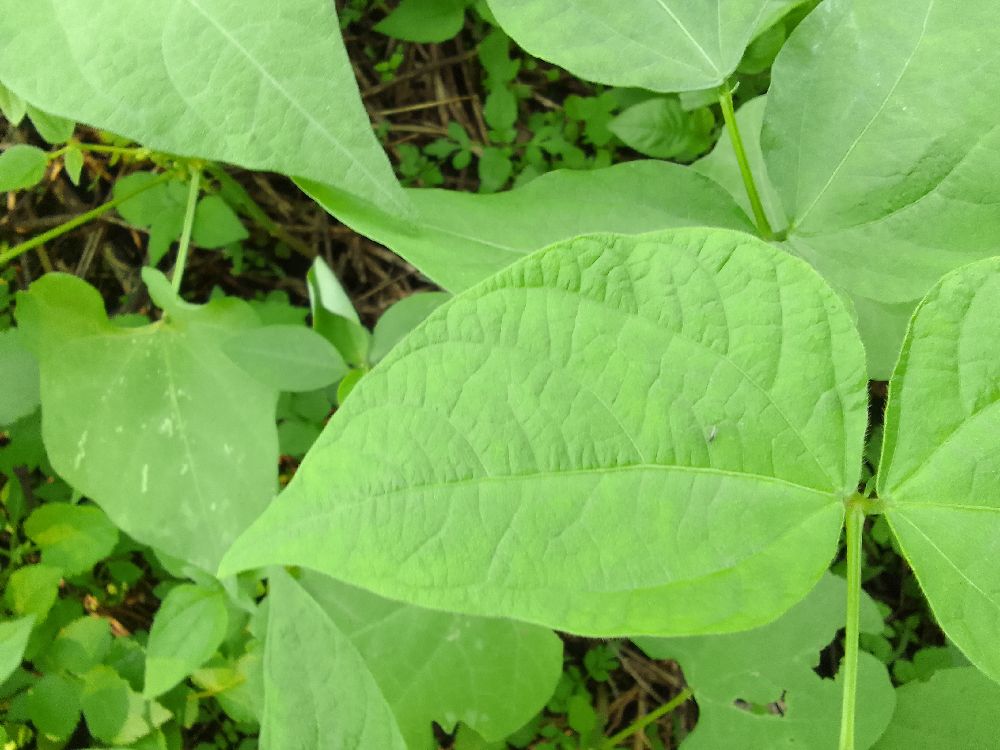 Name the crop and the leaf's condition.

common bean, healthy
